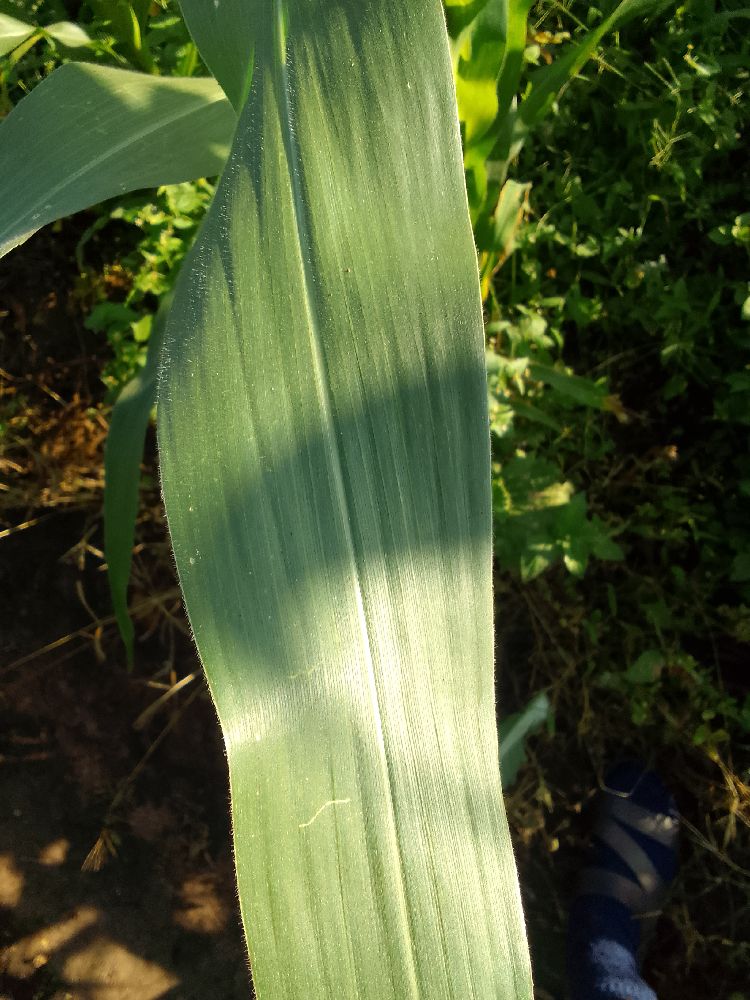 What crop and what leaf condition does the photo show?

maize, healthy
